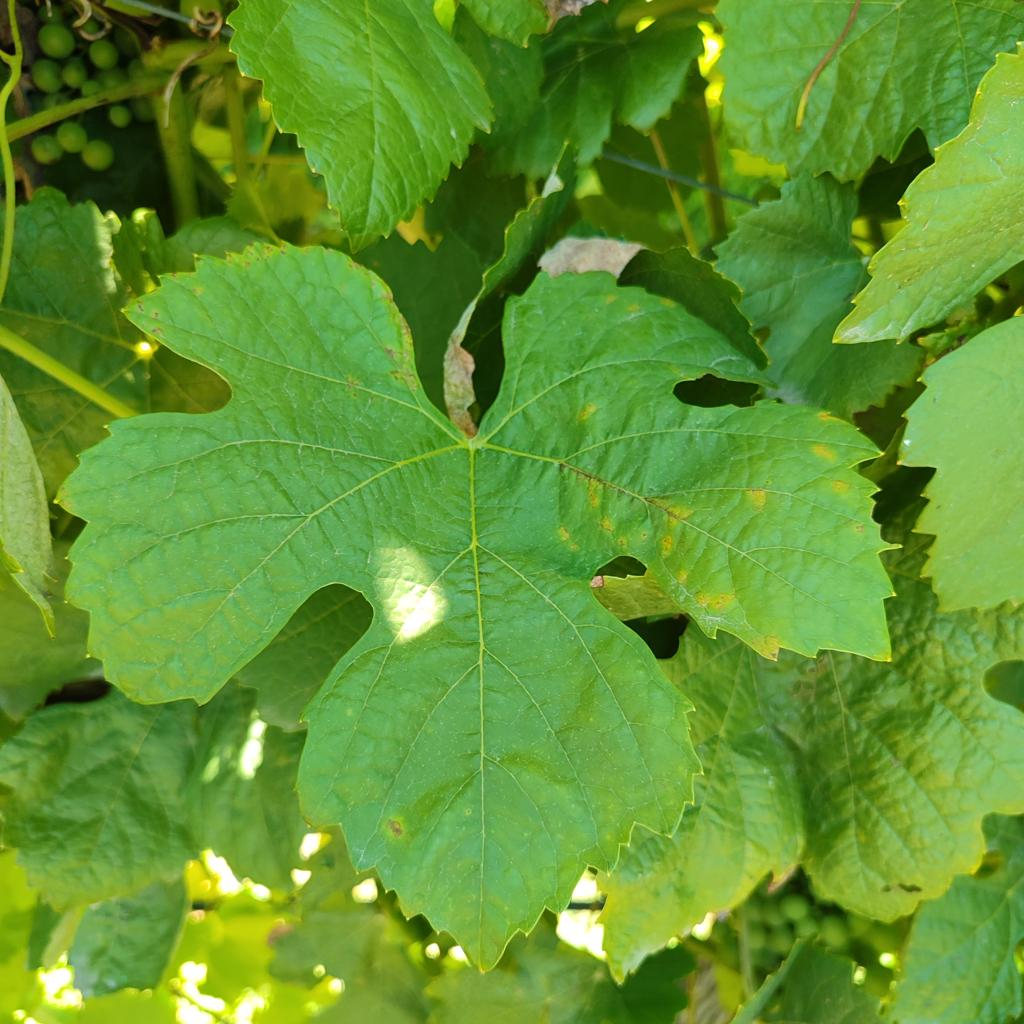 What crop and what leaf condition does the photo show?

grapevine, downy mildew
